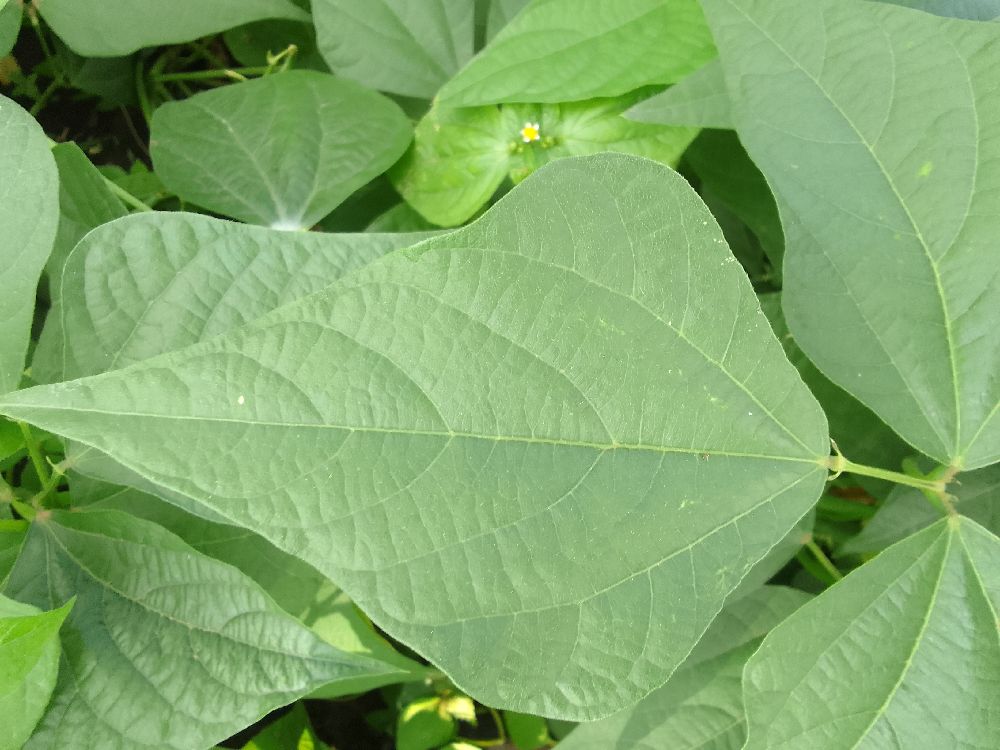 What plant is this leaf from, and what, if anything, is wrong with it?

common bean, healthy
